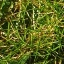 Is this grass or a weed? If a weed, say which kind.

grass
